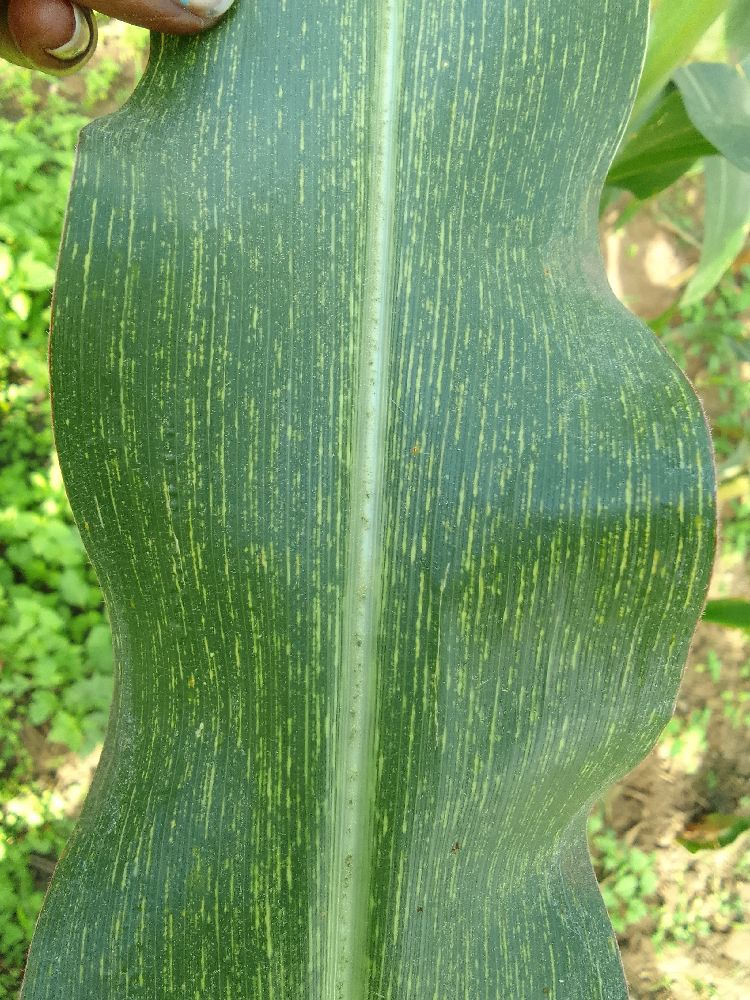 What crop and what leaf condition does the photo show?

maize, maize streak virus
